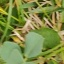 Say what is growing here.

unstructured weed
